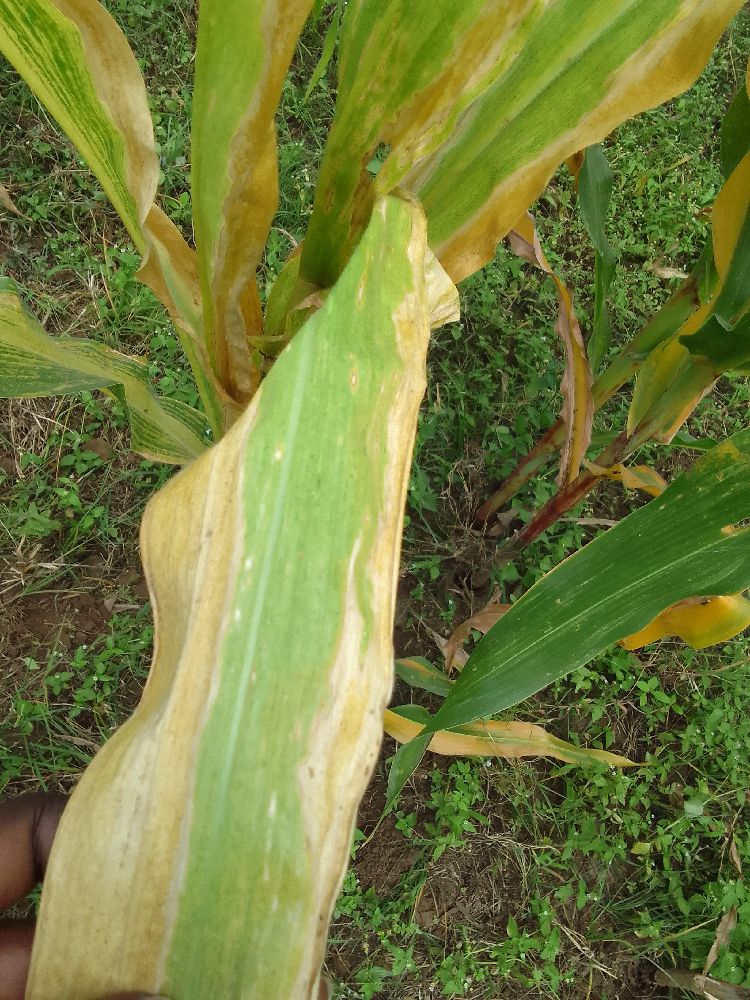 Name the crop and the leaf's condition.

maize, maize lethal necrosis
